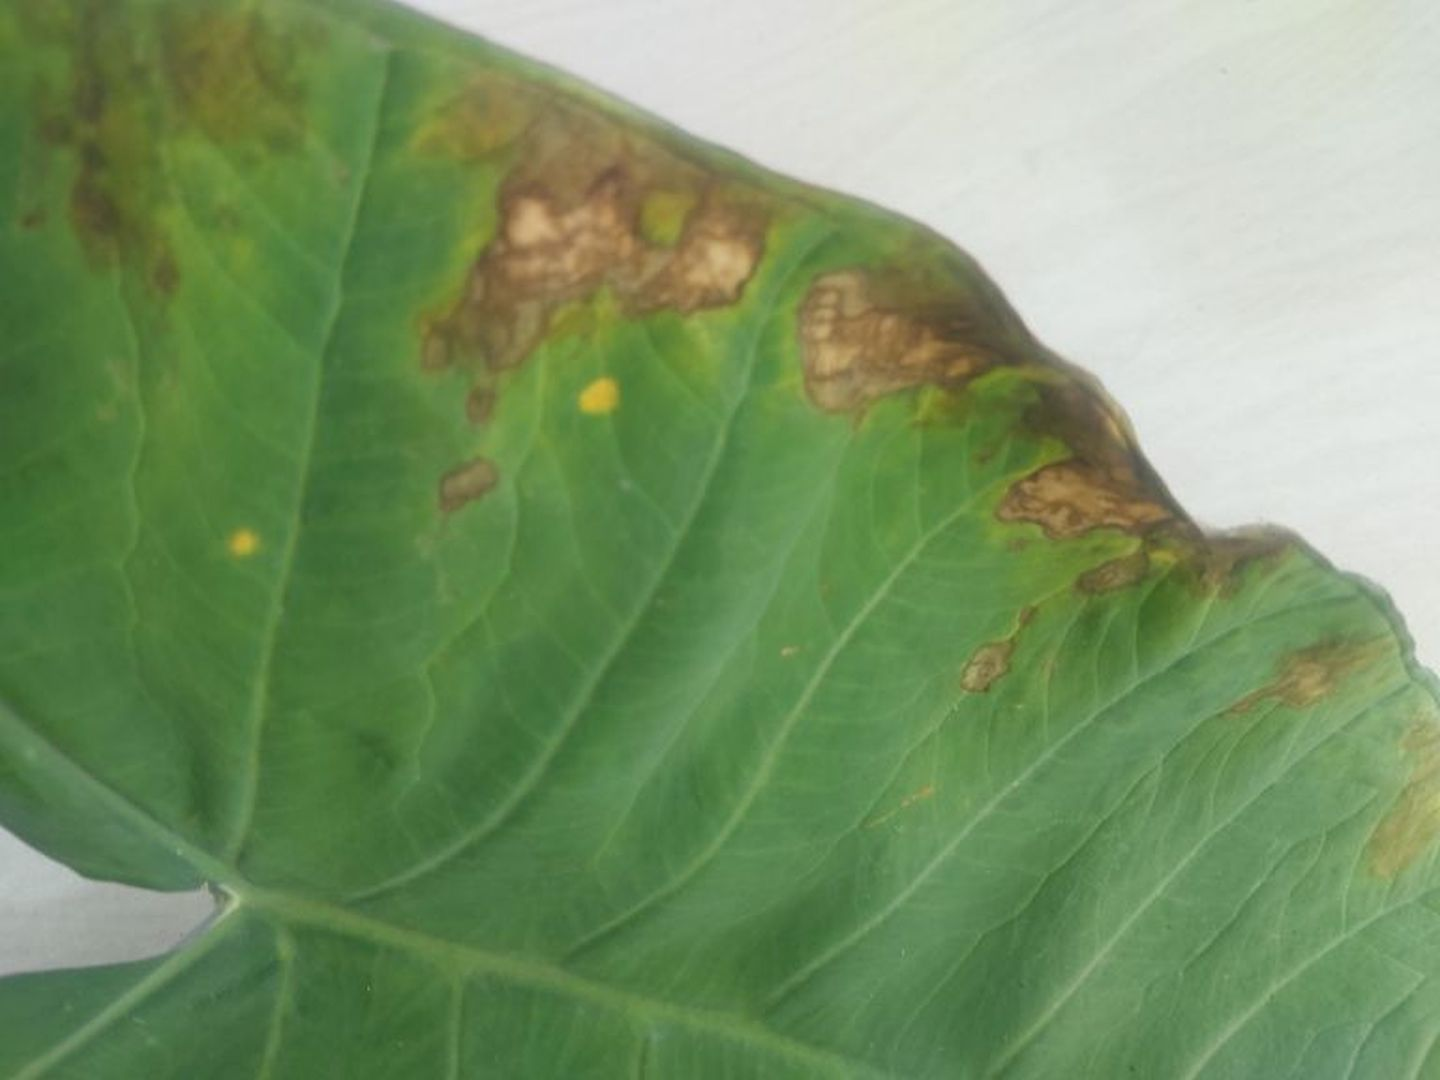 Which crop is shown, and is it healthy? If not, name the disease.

taro, leaf blight
